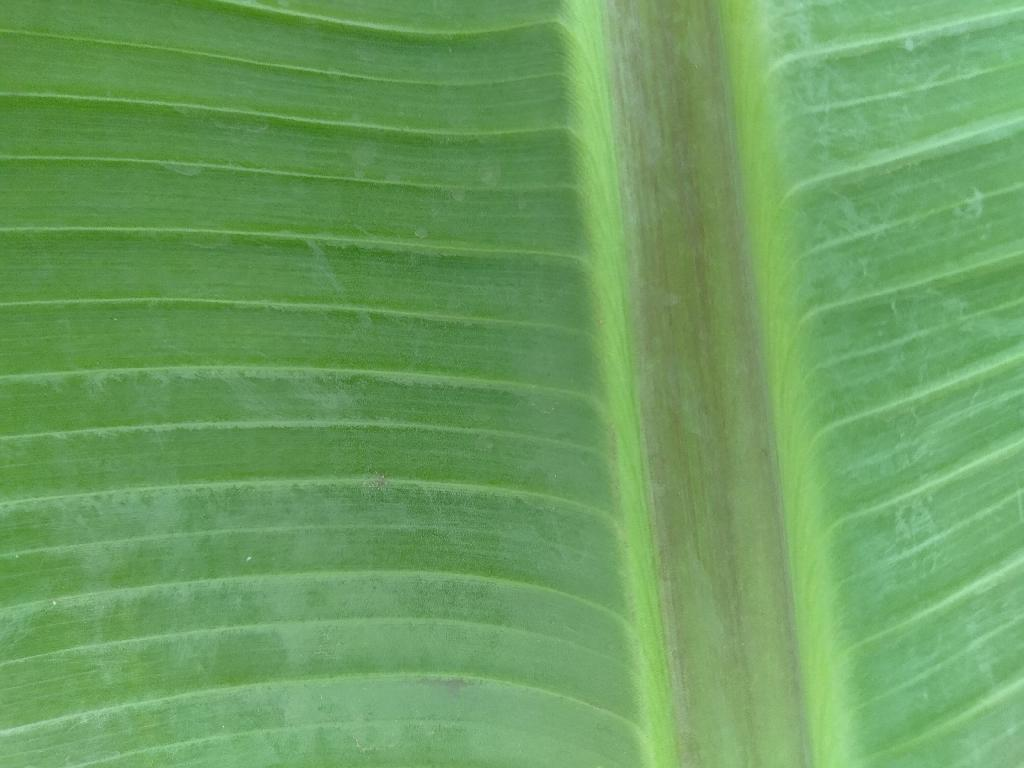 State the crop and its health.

banana, healthy
